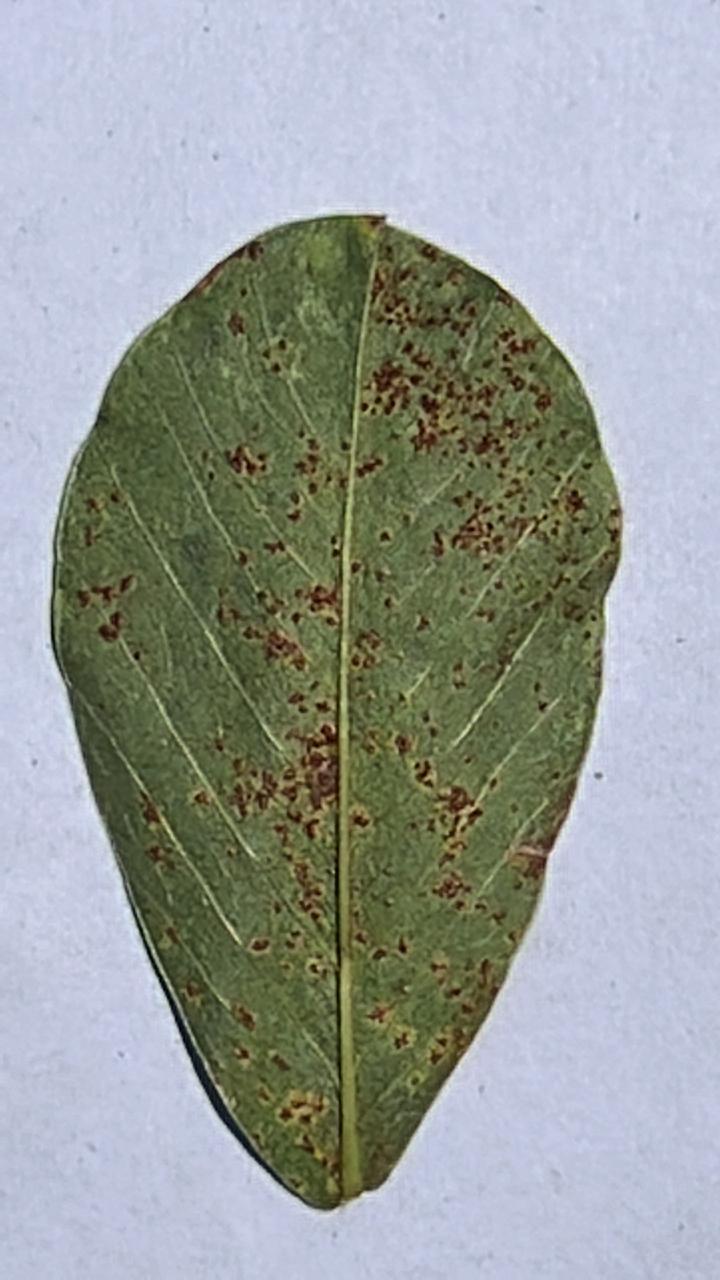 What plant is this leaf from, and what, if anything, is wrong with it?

peanut, puccinia arachidis
